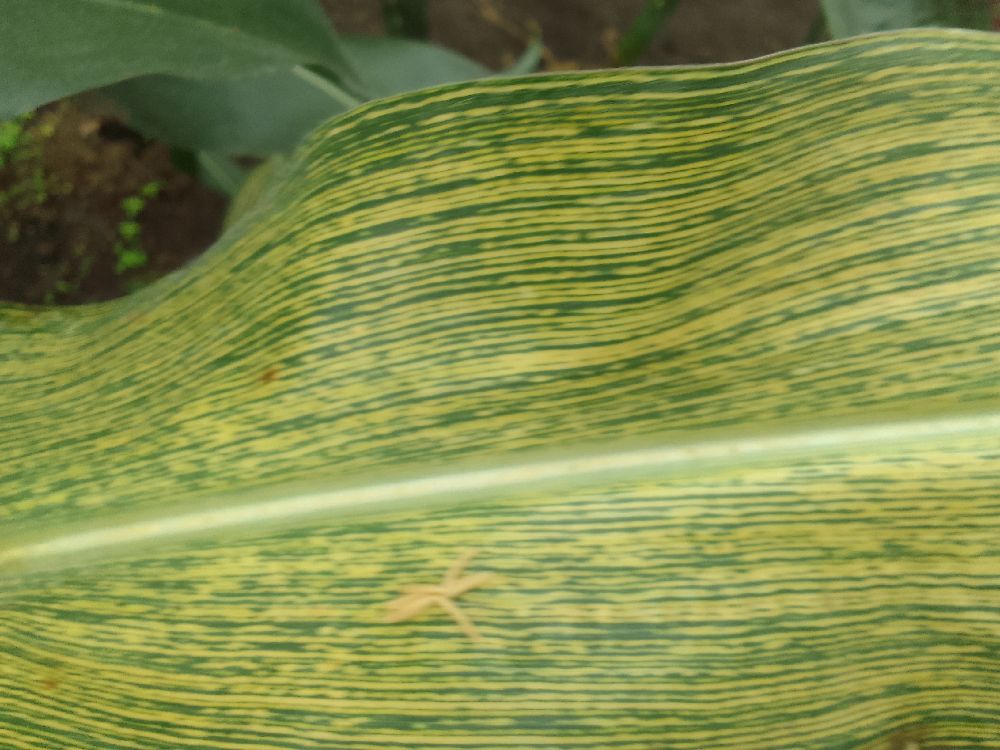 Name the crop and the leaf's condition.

maize, maize streak virus
